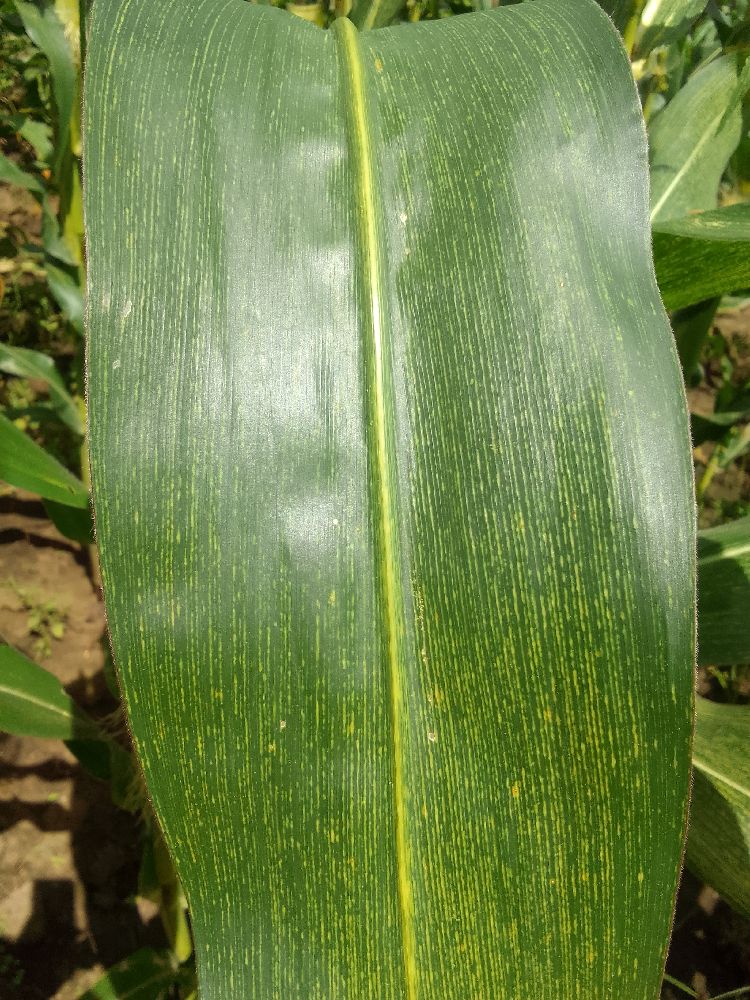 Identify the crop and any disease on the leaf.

maize, maize streak virus
